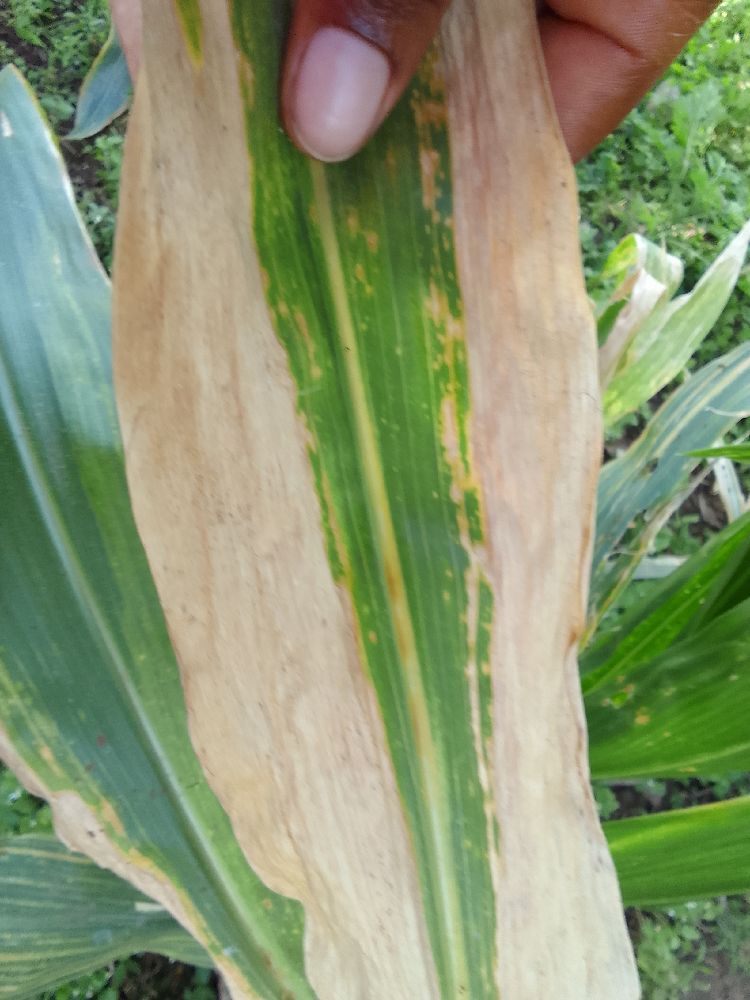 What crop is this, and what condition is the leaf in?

maize, maize lethal necrosis
